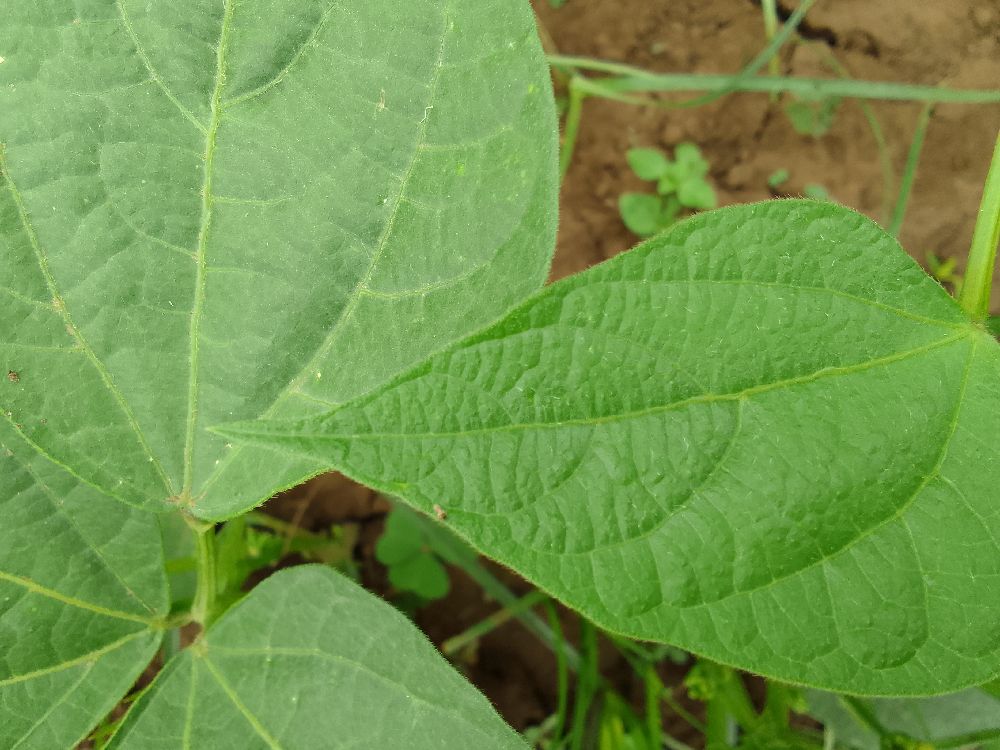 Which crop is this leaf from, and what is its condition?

common bean, healthy
